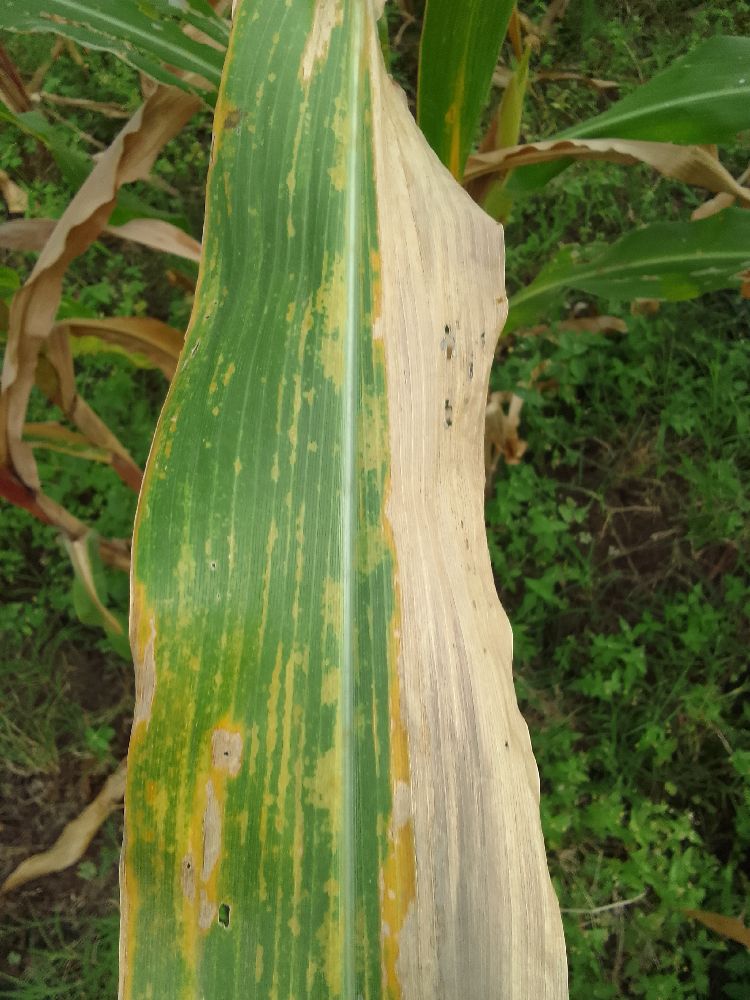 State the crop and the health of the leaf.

maize, maize lethal necrosis
